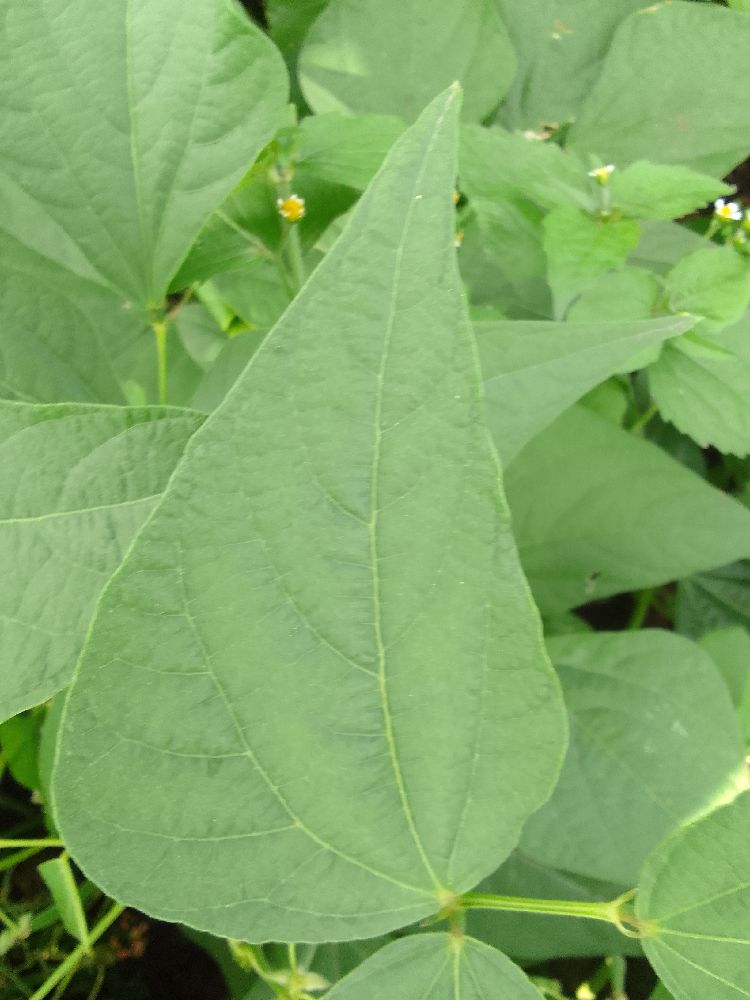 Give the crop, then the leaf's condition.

common bean, healthy
